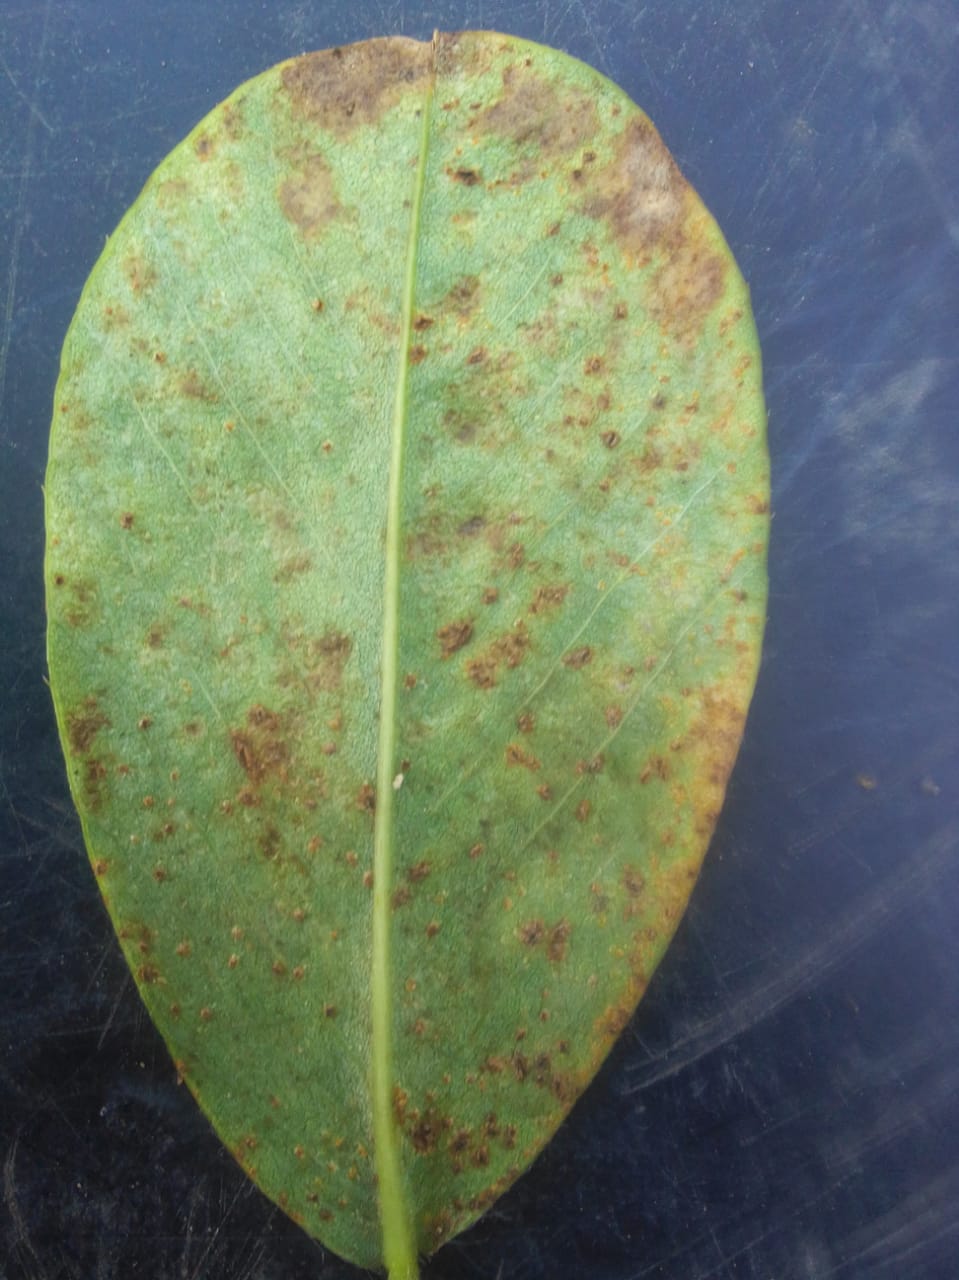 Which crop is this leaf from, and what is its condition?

peanut, puccinia arachidis
